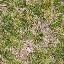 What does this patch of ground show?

grass
